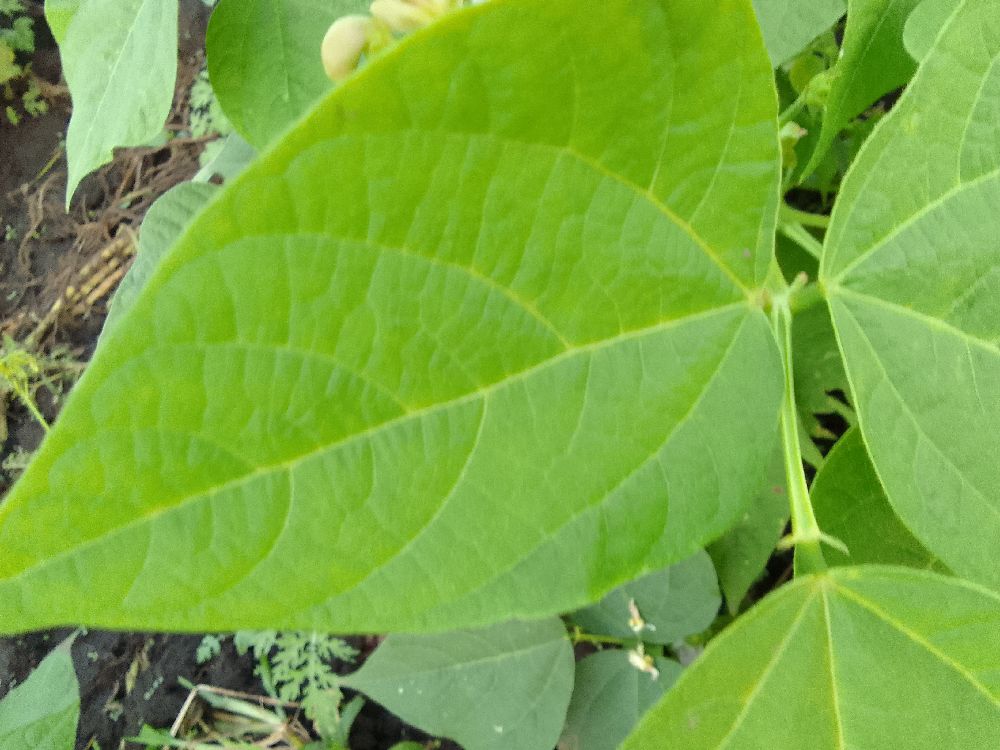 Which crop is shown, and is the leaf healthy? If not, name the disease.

common bean, healthy
